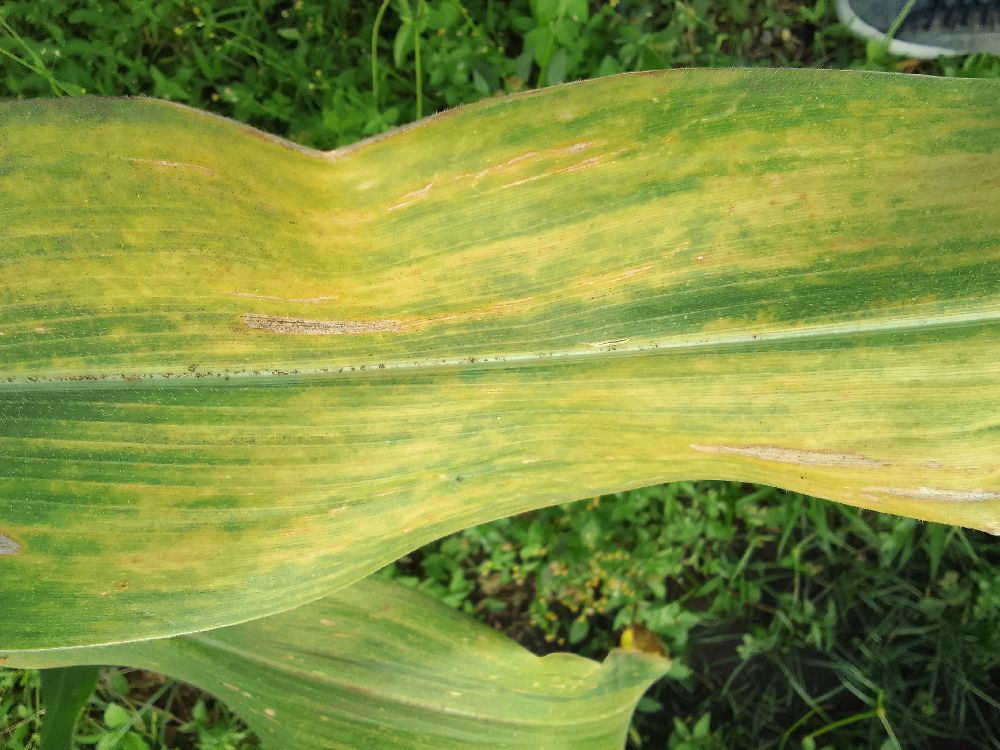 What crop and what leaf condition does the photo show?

maize, maize lethal necrosis
